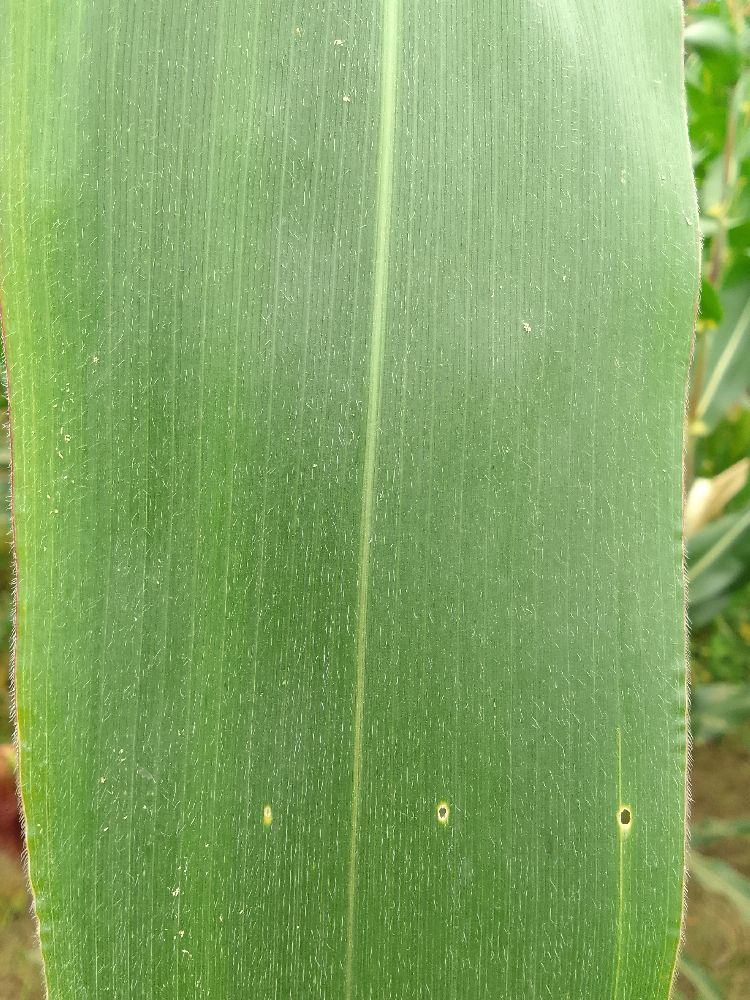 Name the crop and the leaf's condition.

maize, healthy
